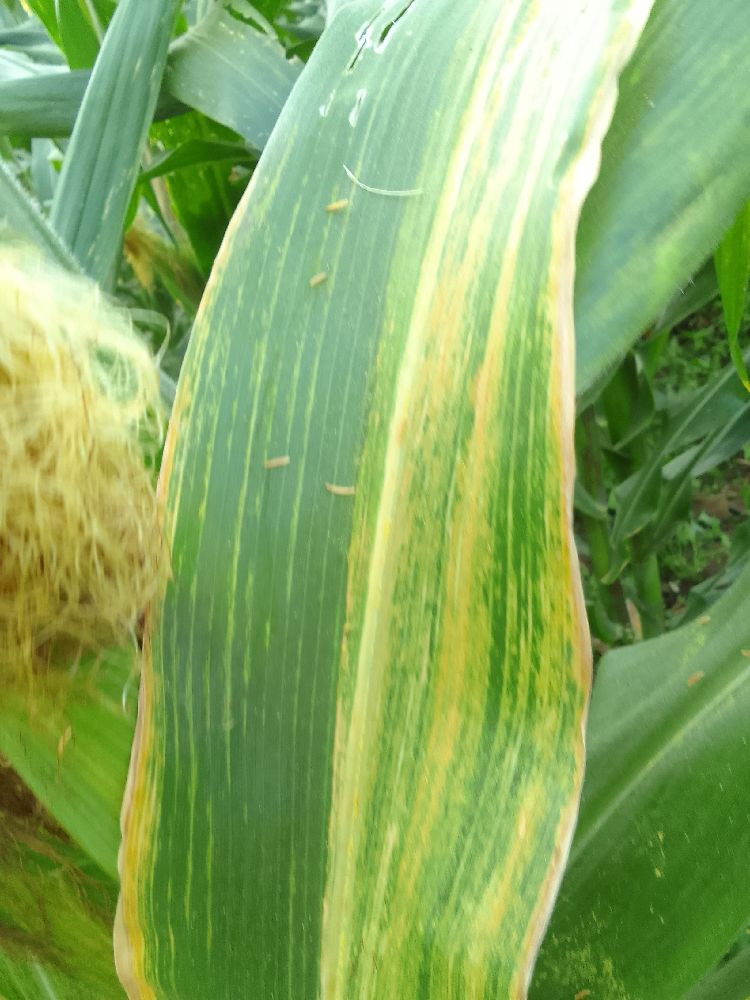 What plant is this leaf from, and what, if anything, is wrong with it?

maize, maize lethal necrosis
